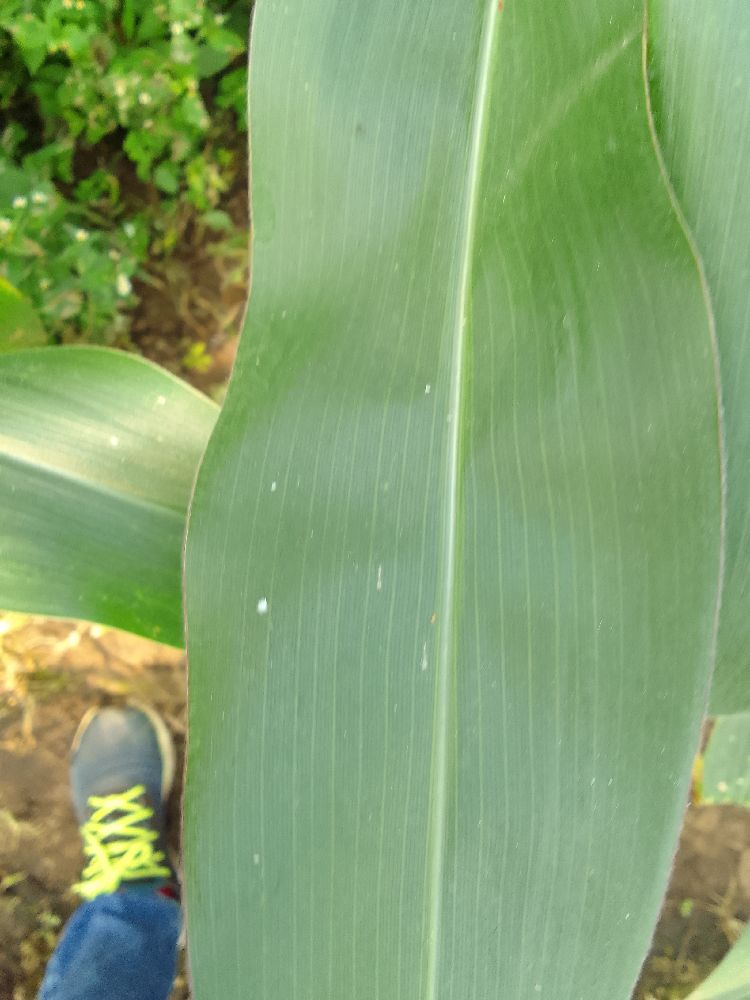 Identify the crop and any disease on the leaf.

maize, healthy
